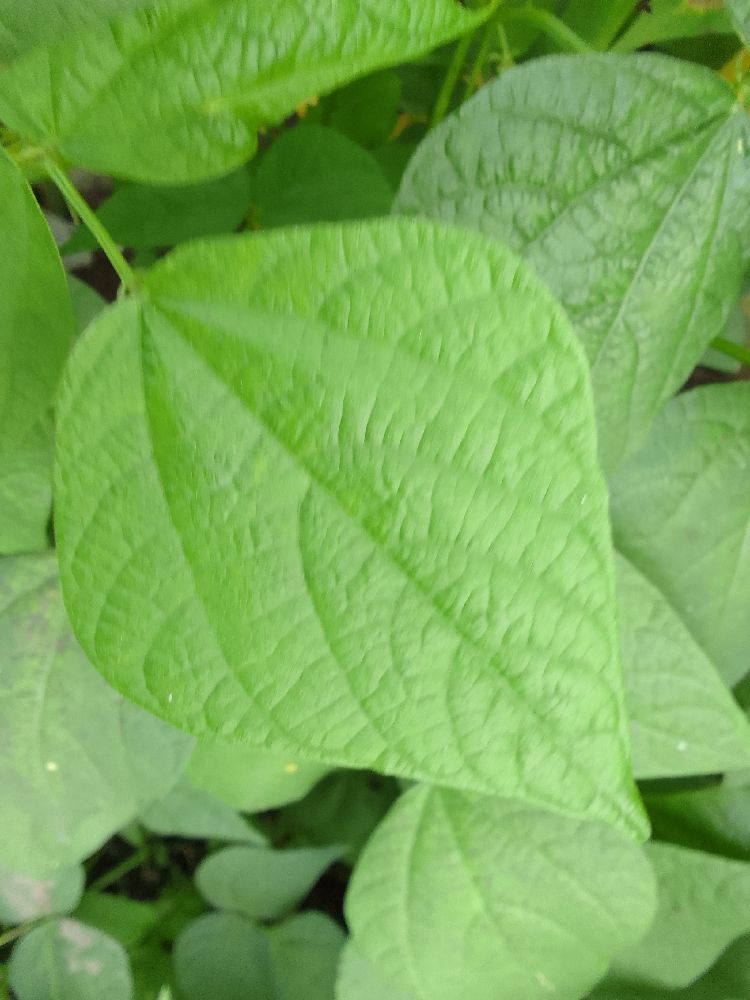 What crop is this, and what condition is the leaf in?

common bean, healthy
